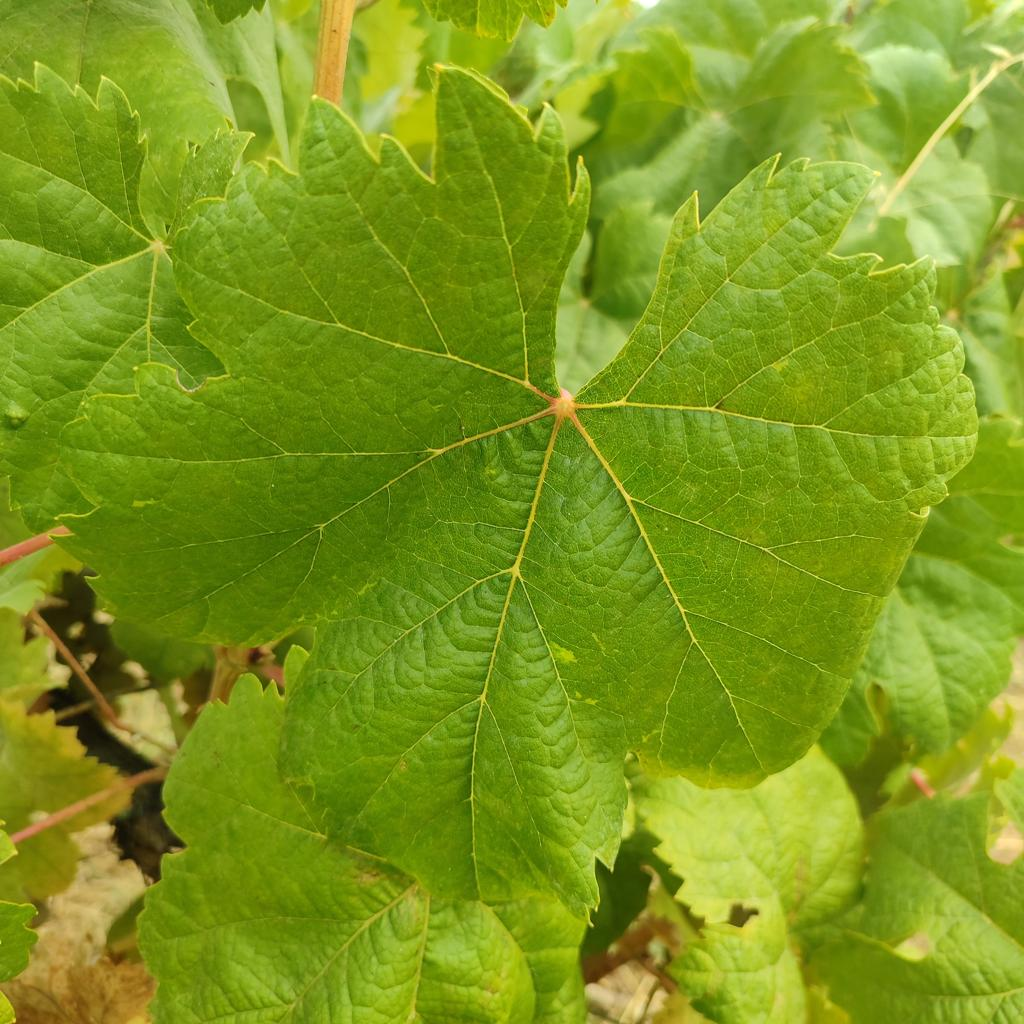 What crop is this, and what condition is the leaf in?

grapevine, healthy
